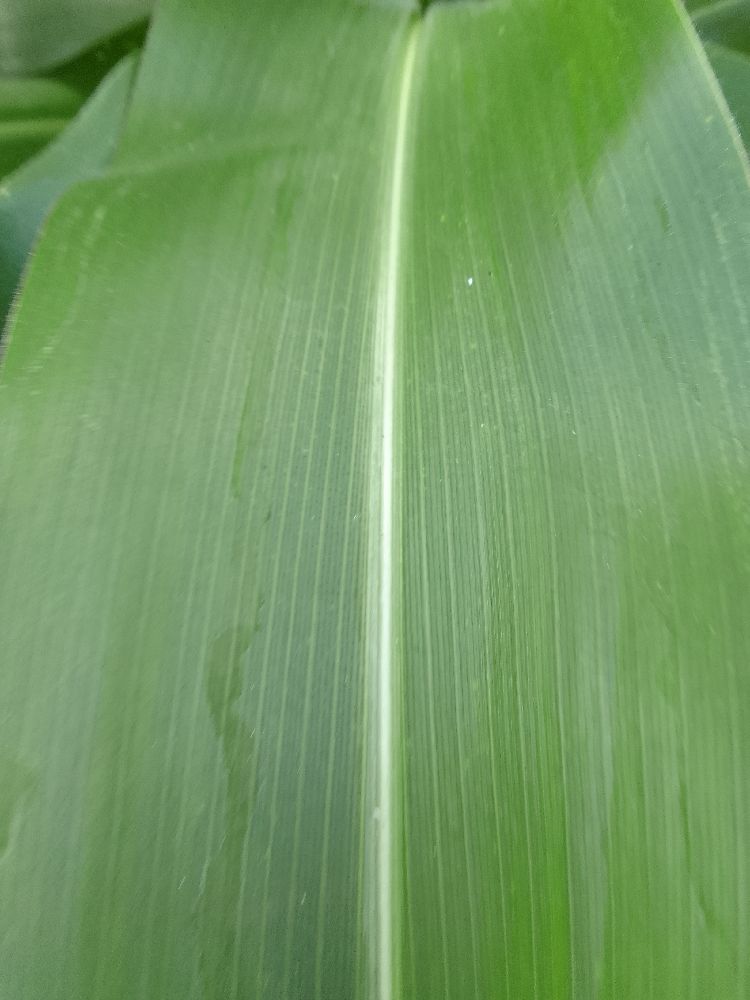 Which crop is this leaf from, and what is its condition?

maize, healthy
